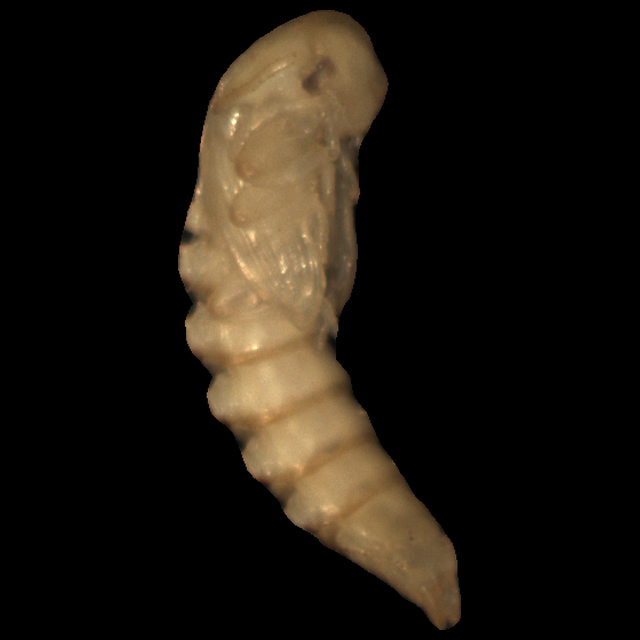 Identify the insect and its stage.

mealworm pupa
